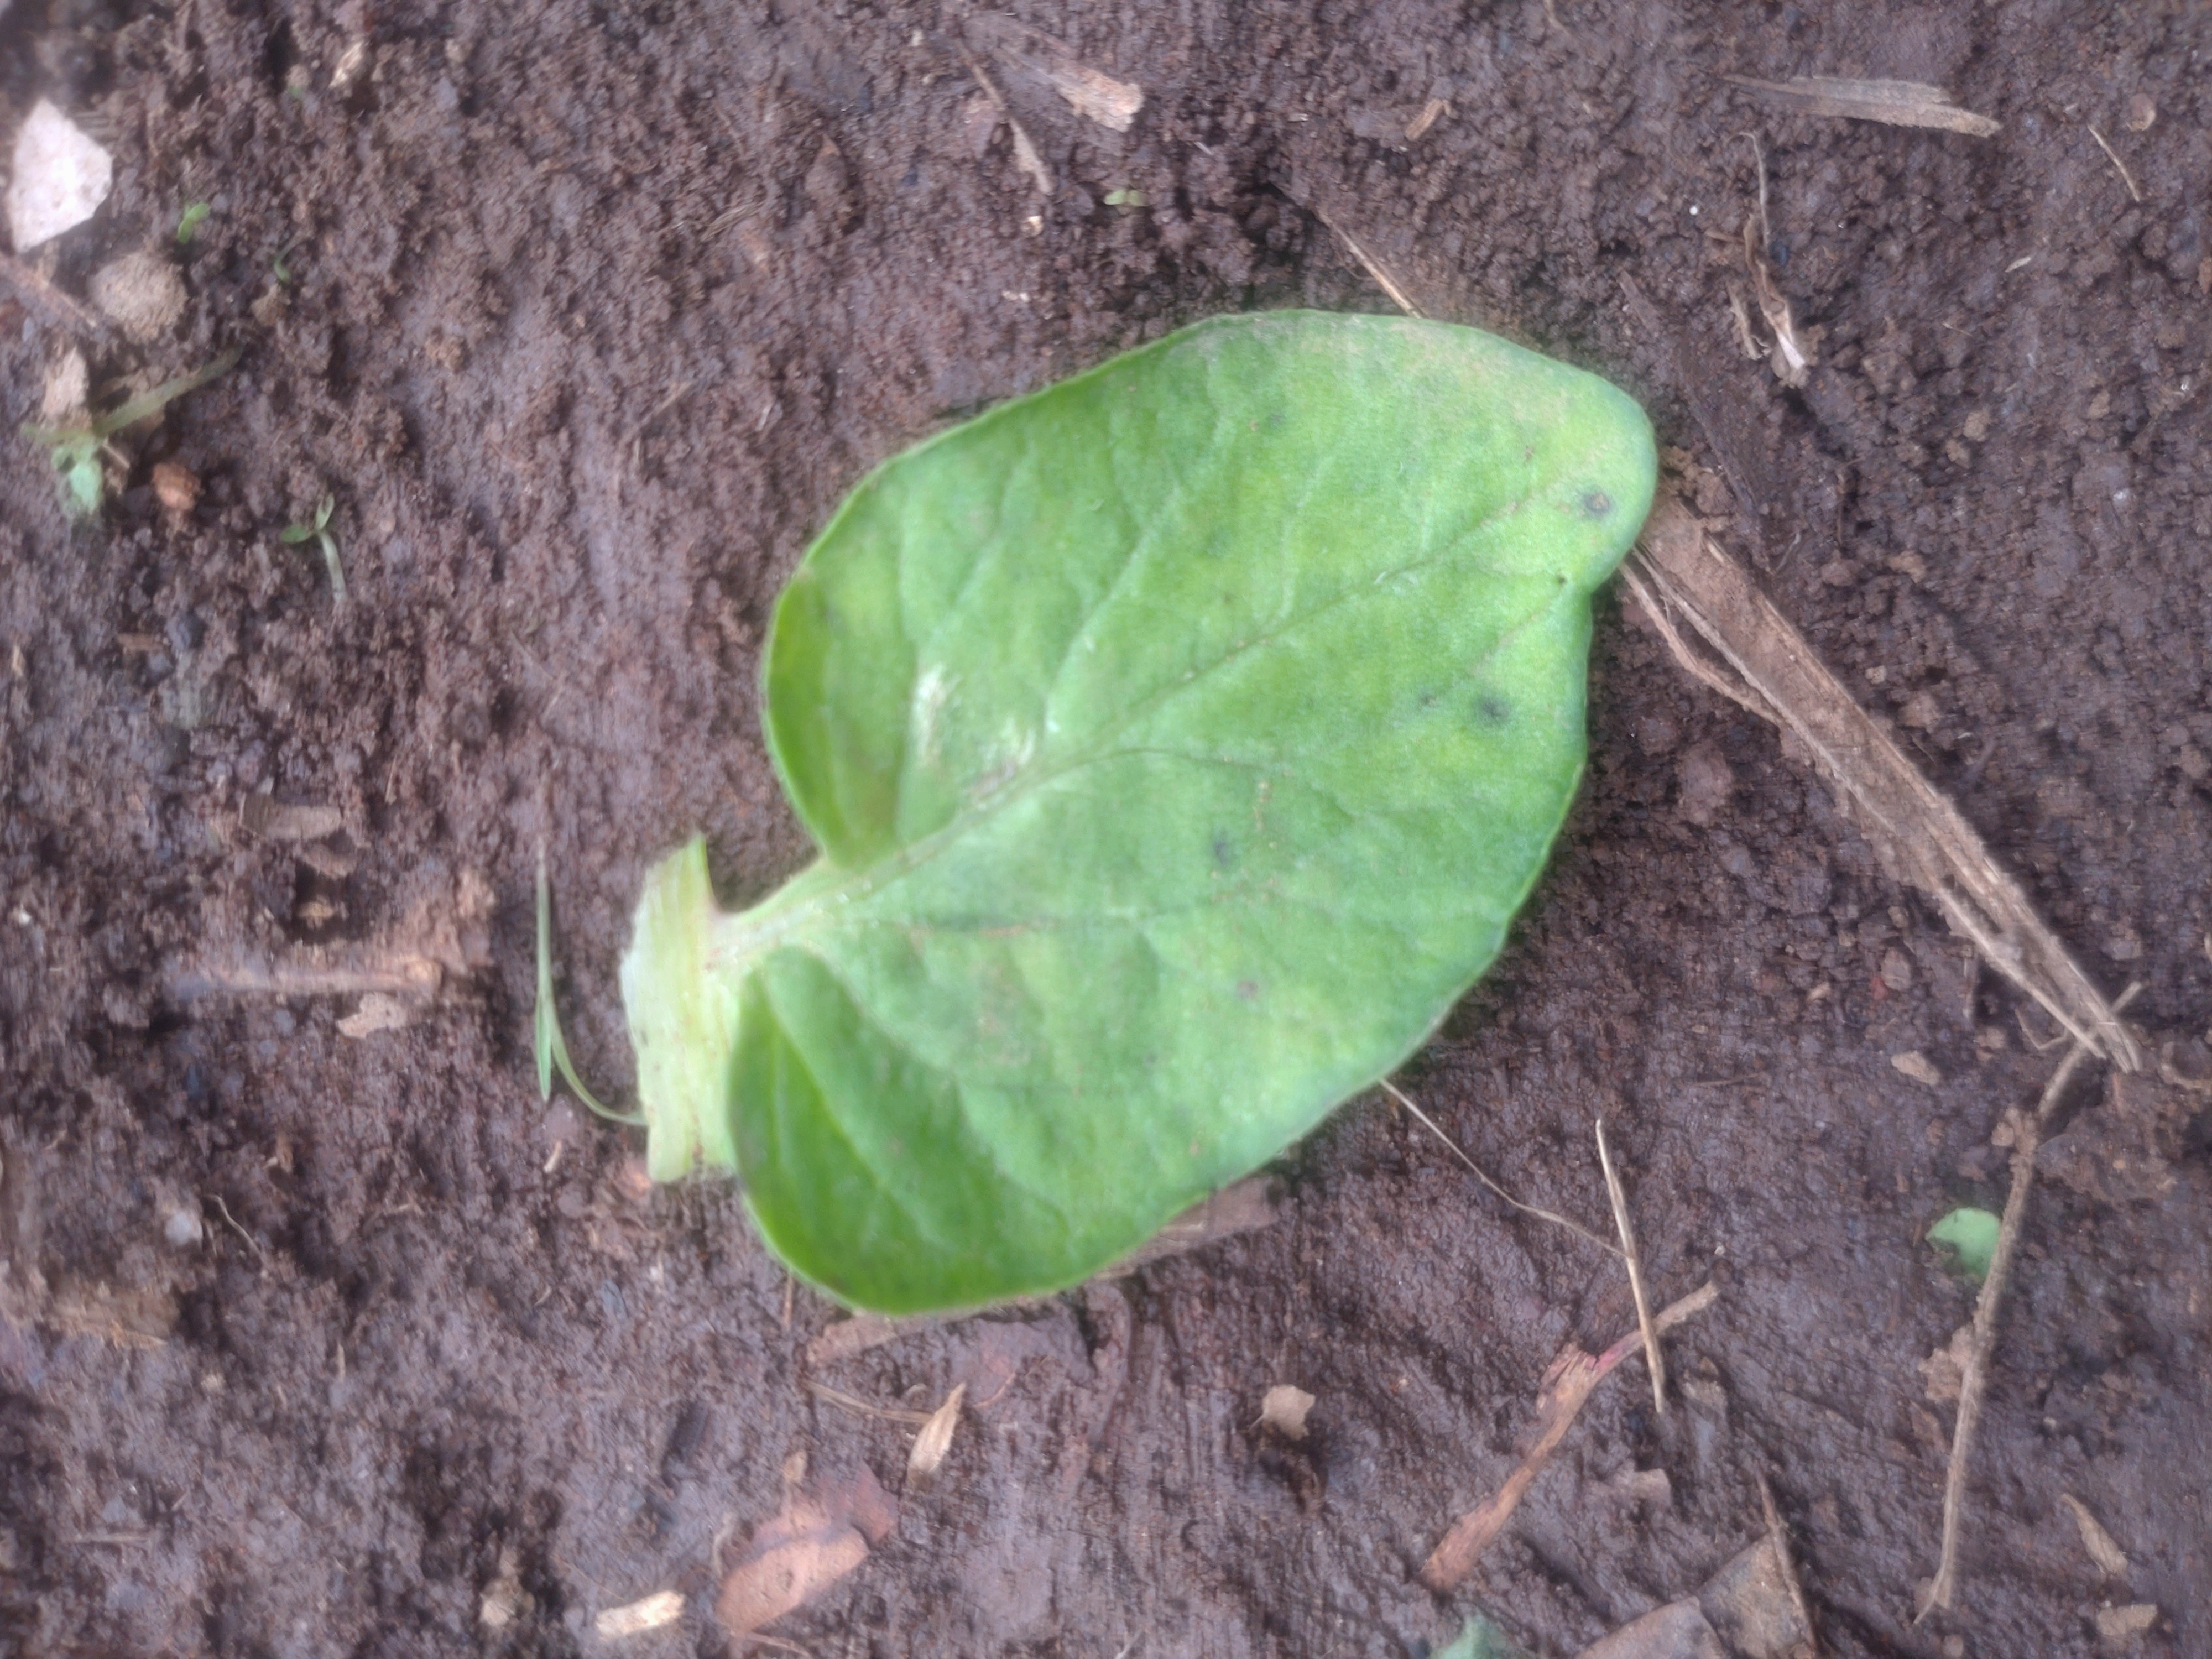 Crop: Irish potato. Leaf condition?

late blight
